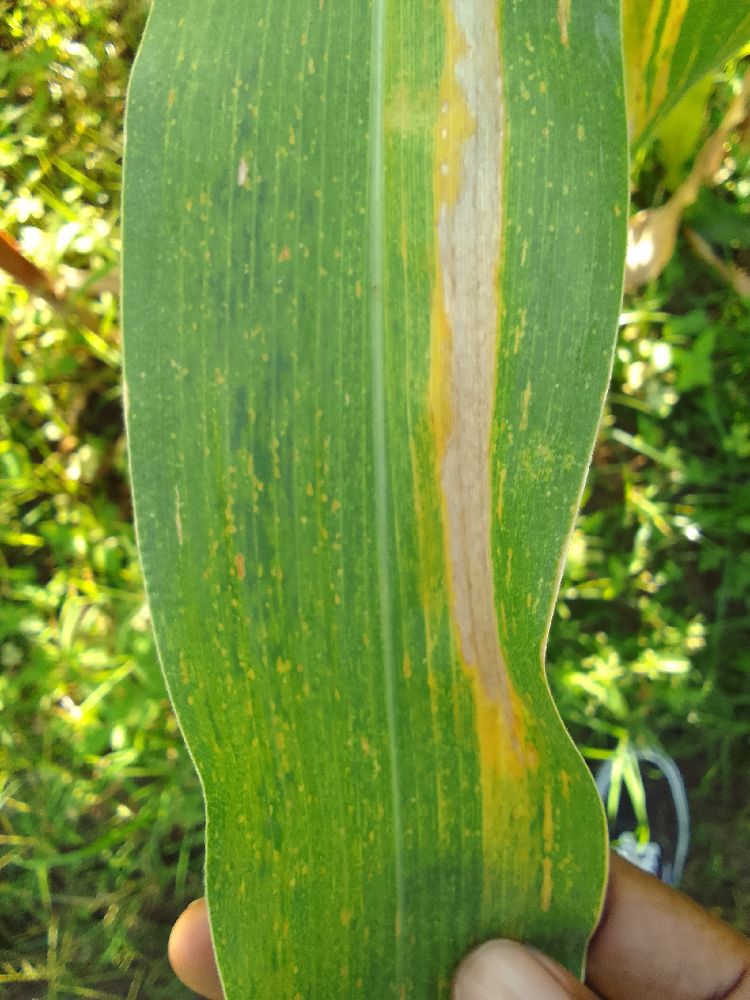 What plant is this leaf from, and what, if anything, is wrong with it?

maize, maize lethal necrosis
